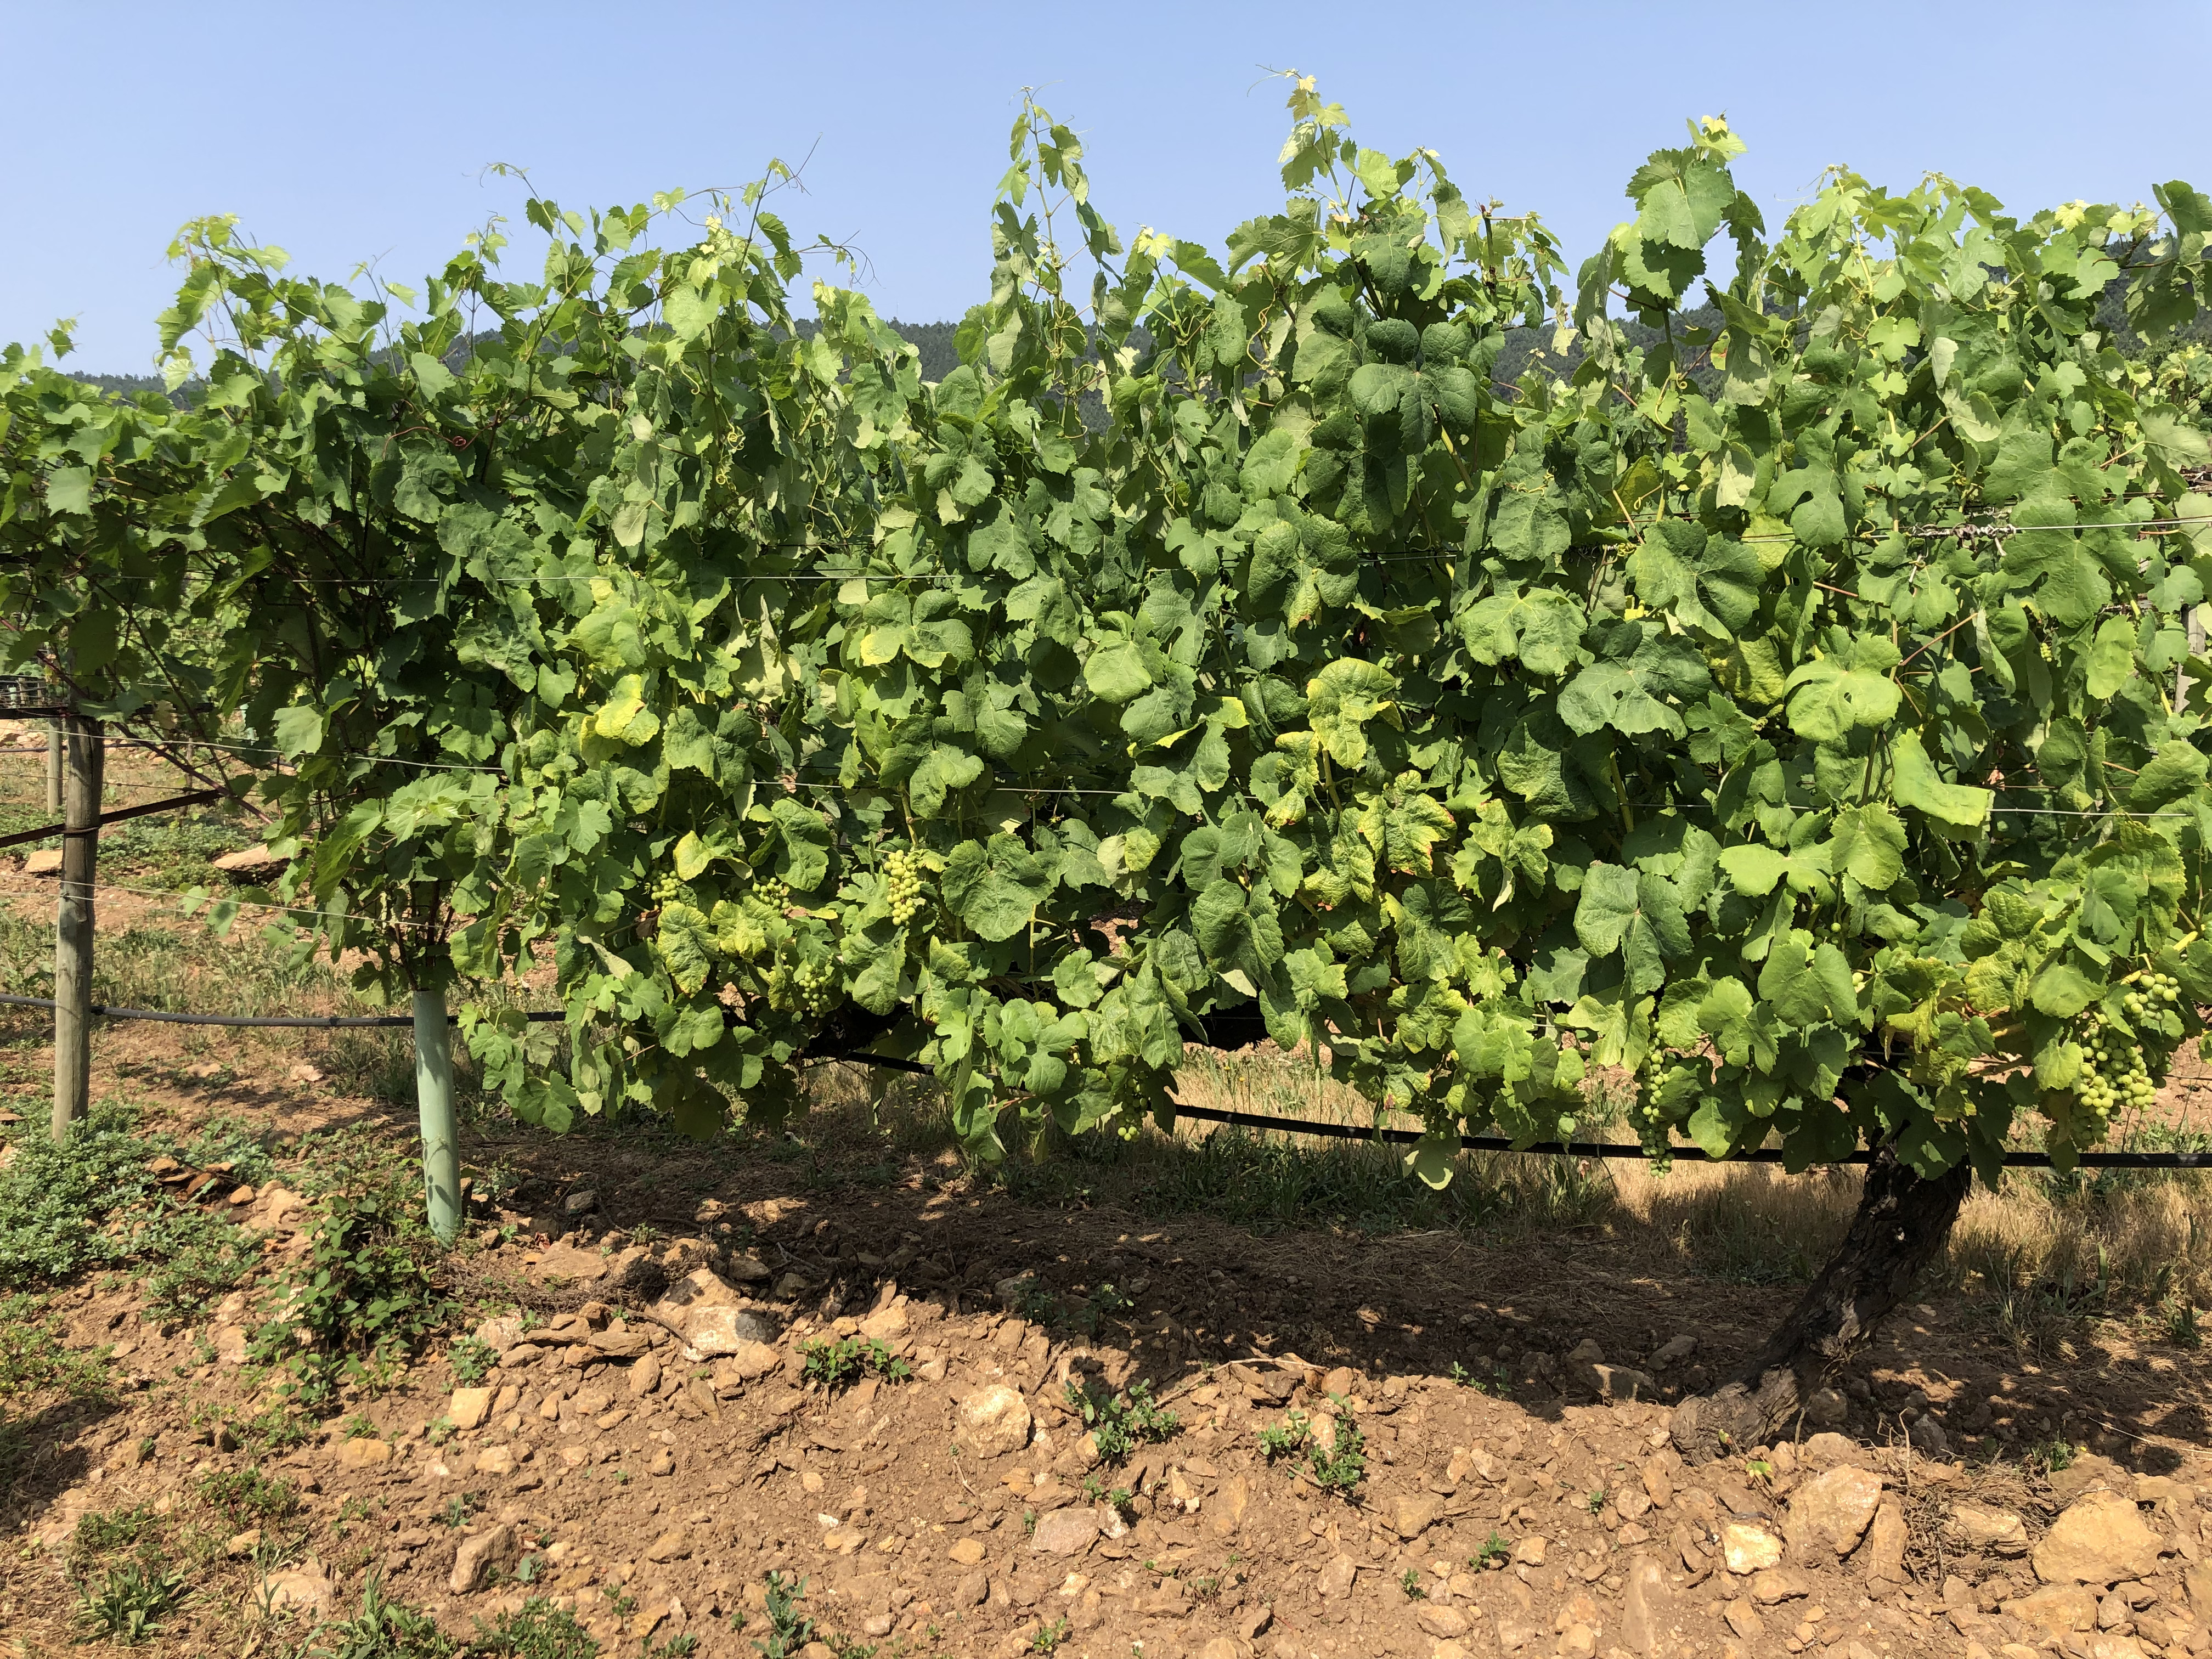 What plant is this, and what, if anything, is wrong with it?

grapevine, not affected by esca disease
